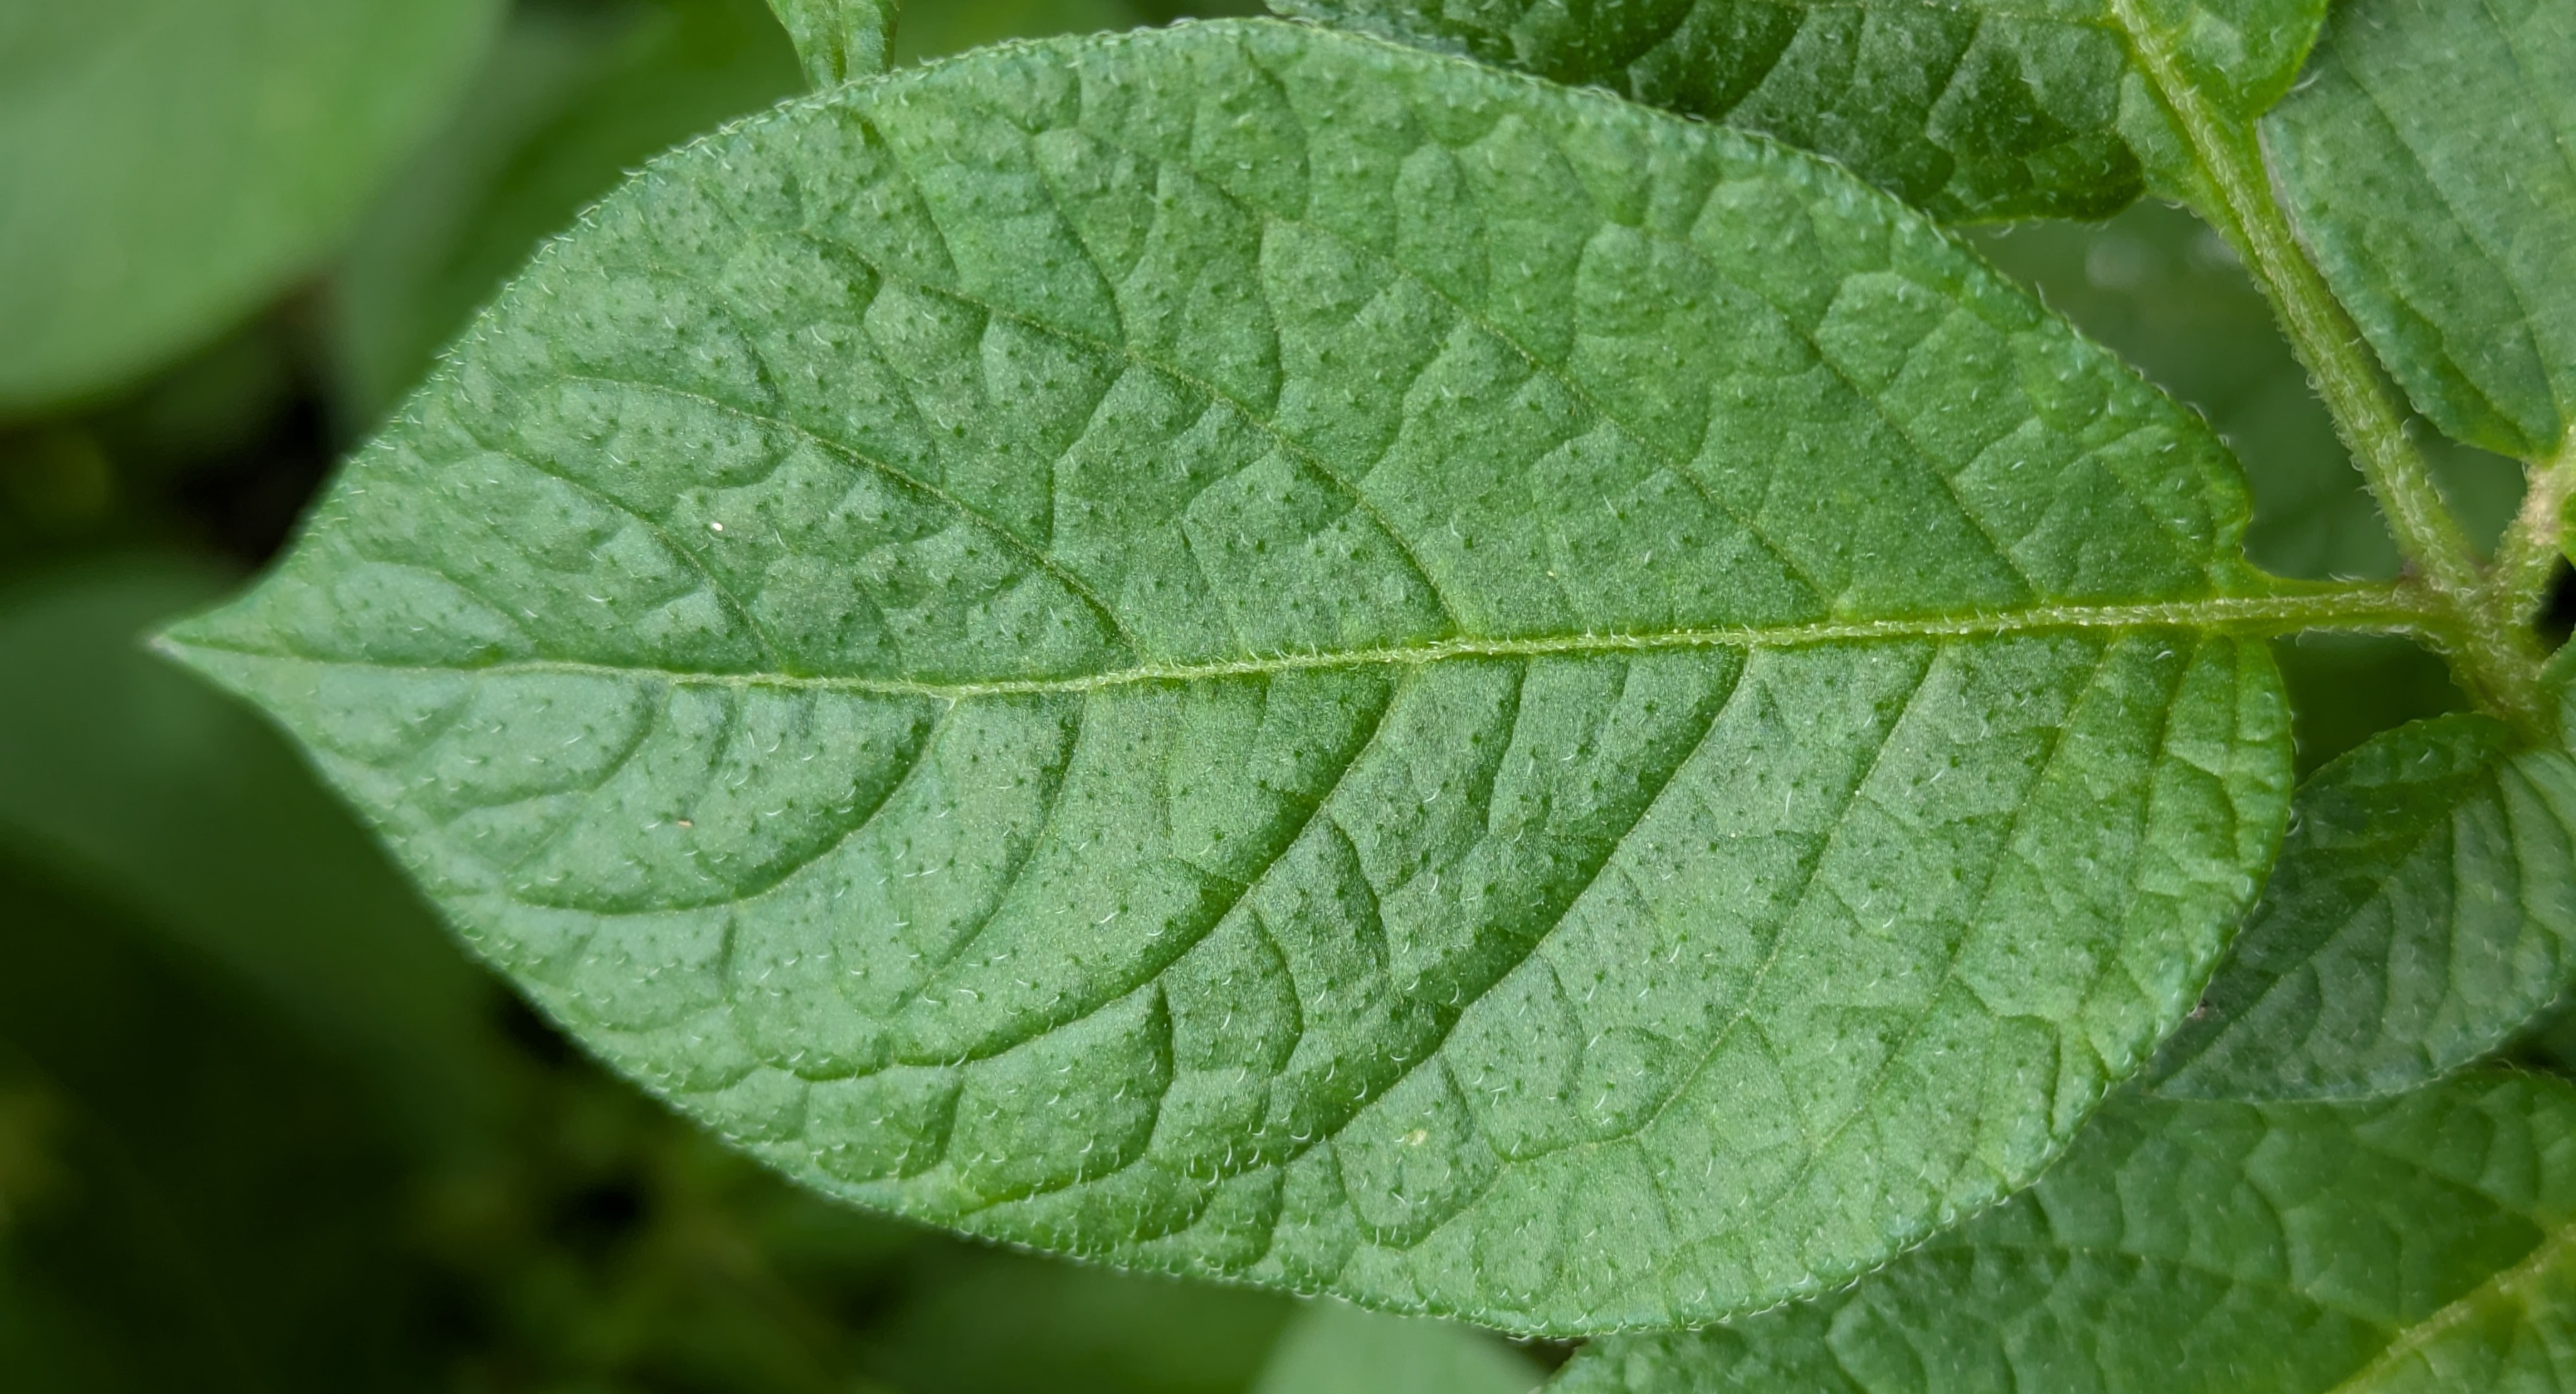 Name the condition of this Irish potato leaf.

healthy
